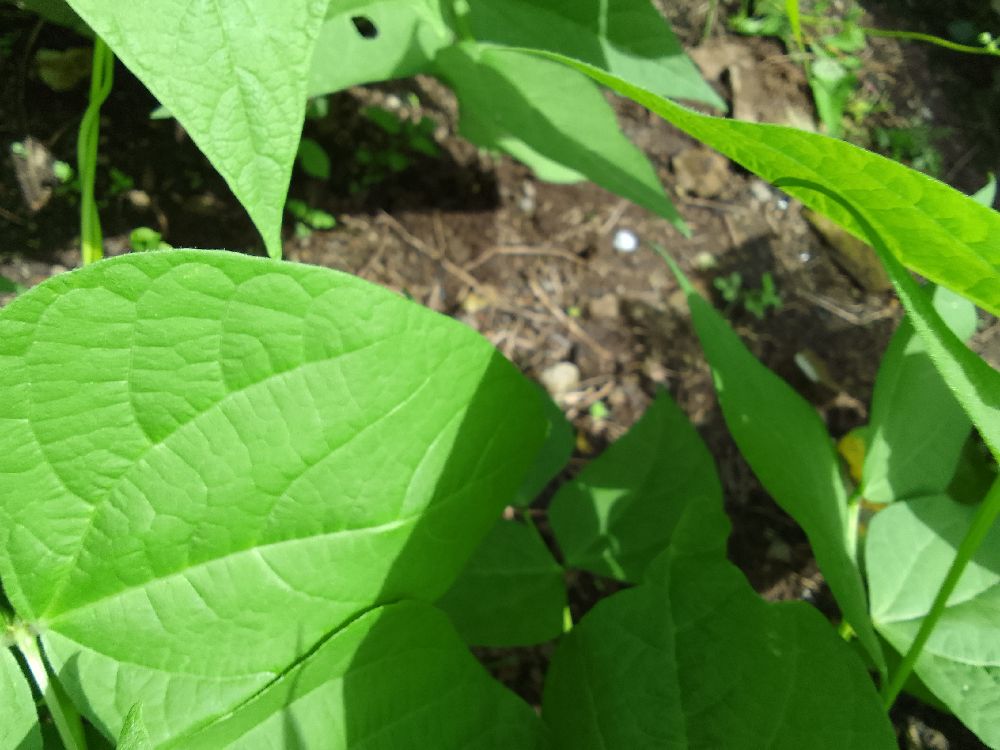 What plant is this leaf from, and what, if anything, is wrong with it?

common bean, healthy
